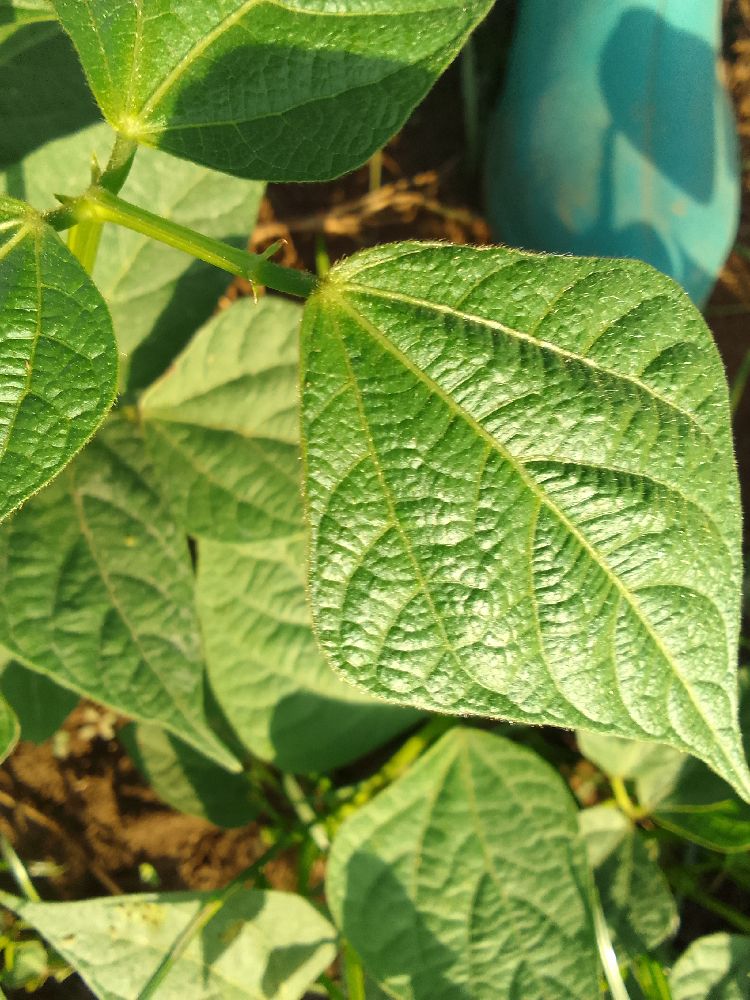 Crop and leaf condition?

common bean, healthy
